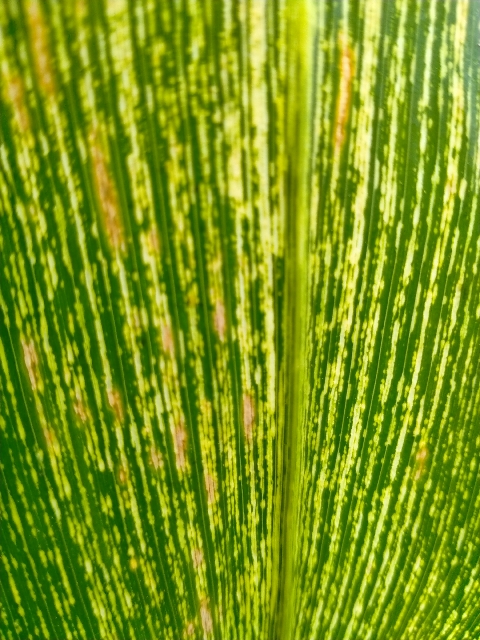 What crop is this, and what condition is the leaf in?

maize, maize streak virus
